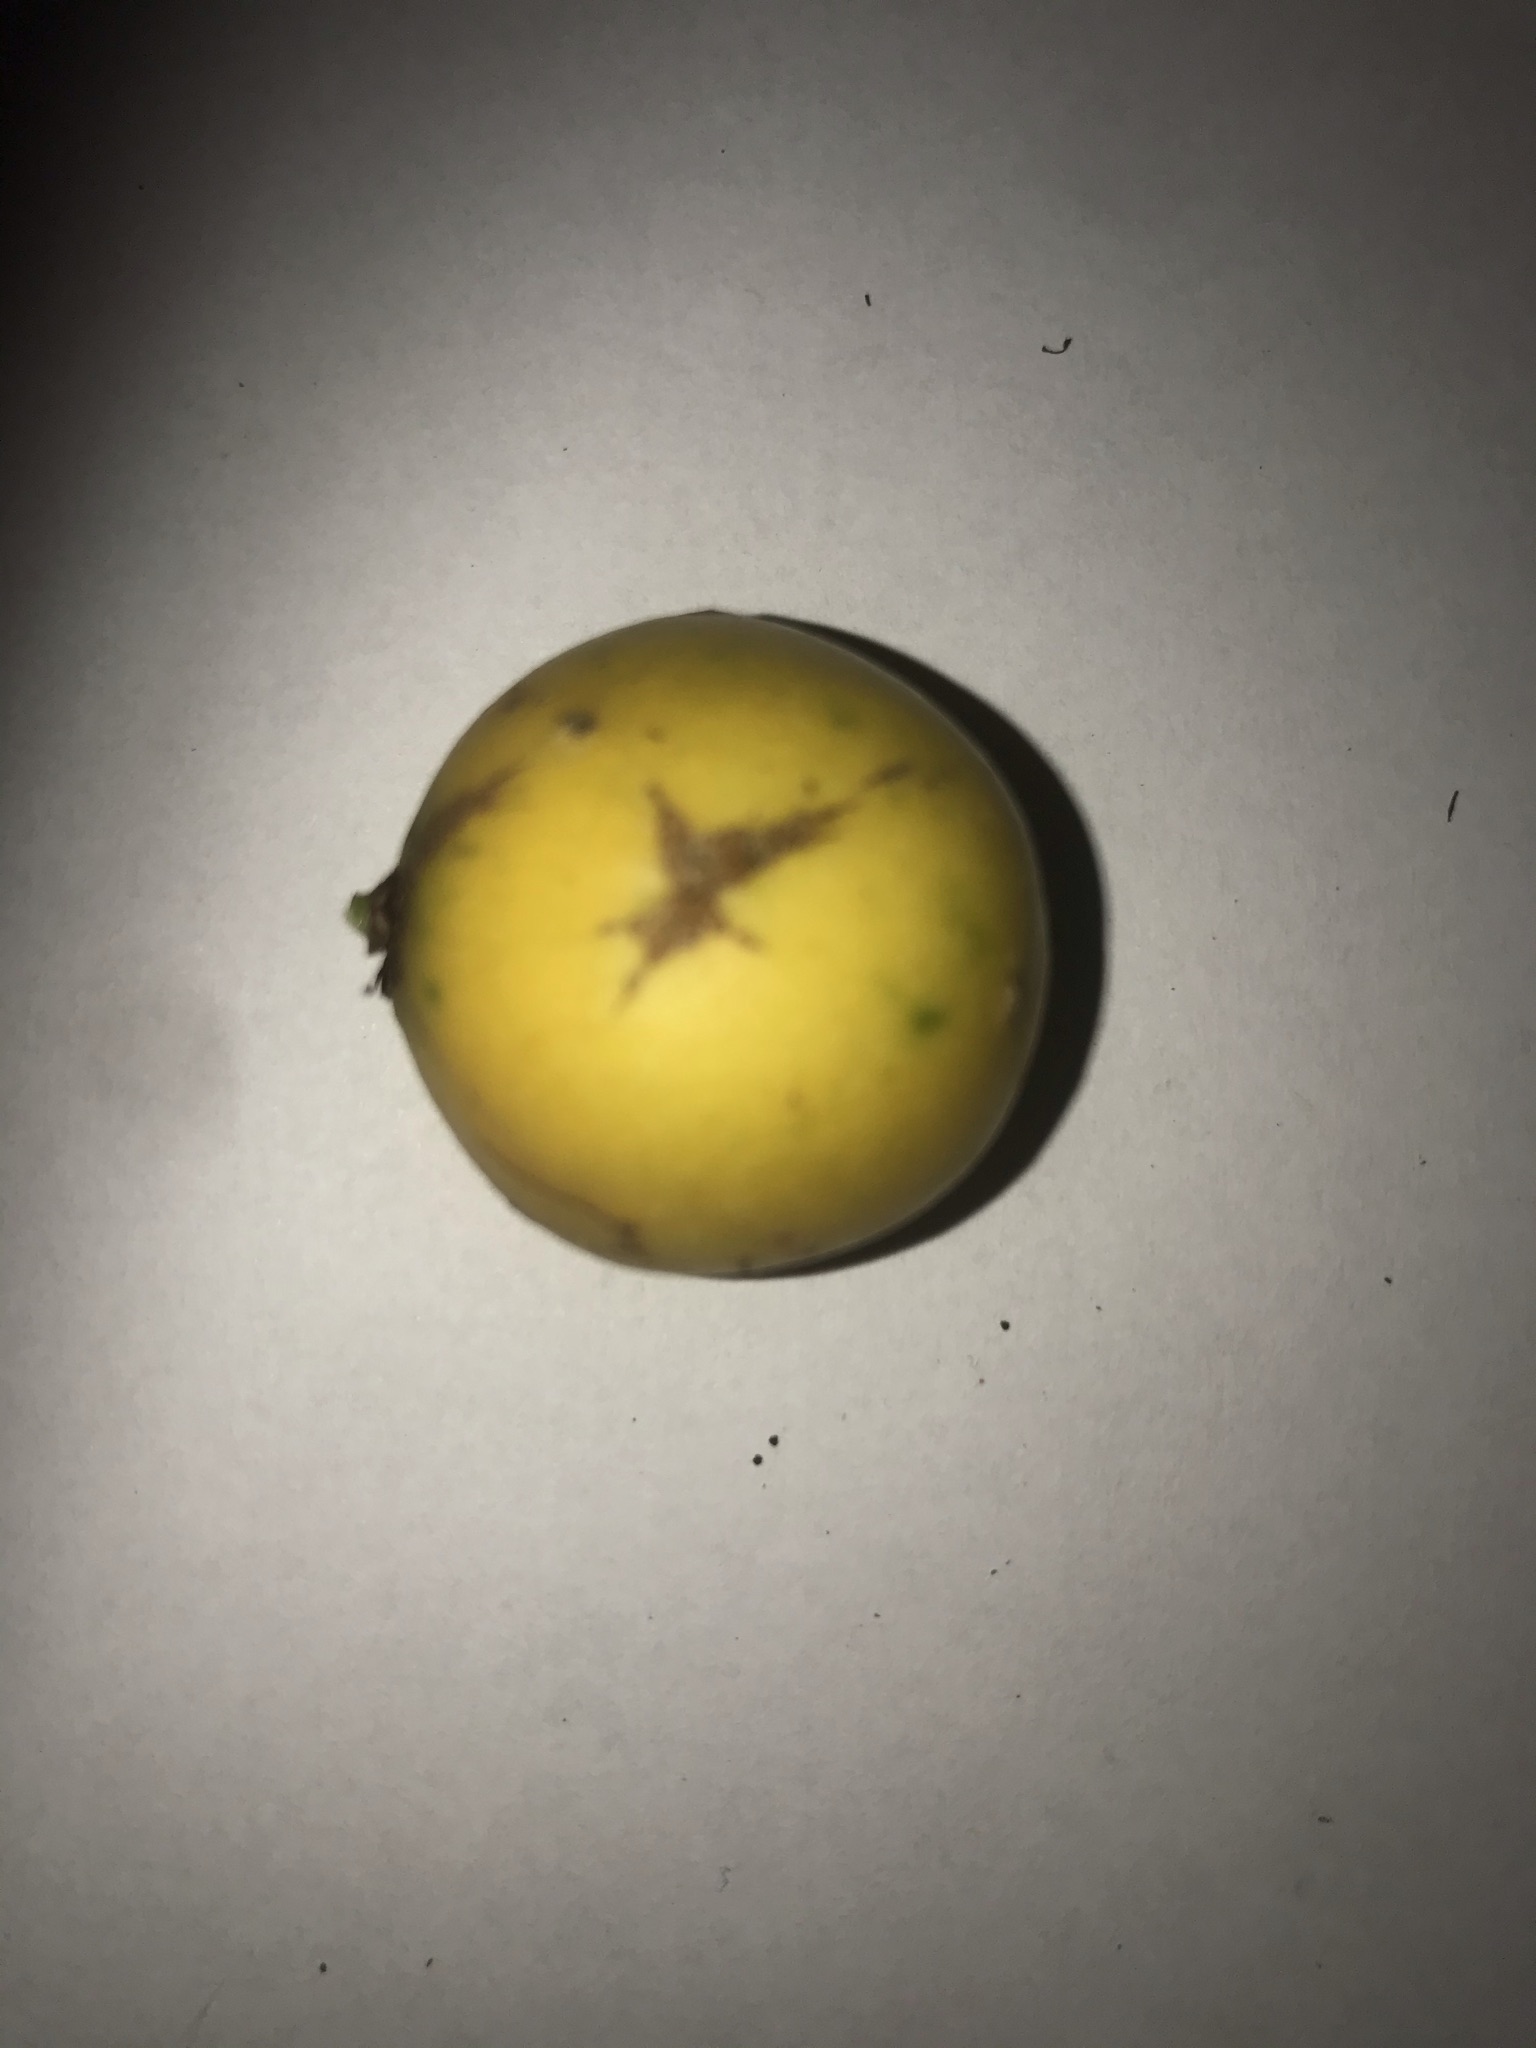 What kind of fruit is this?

abiu
